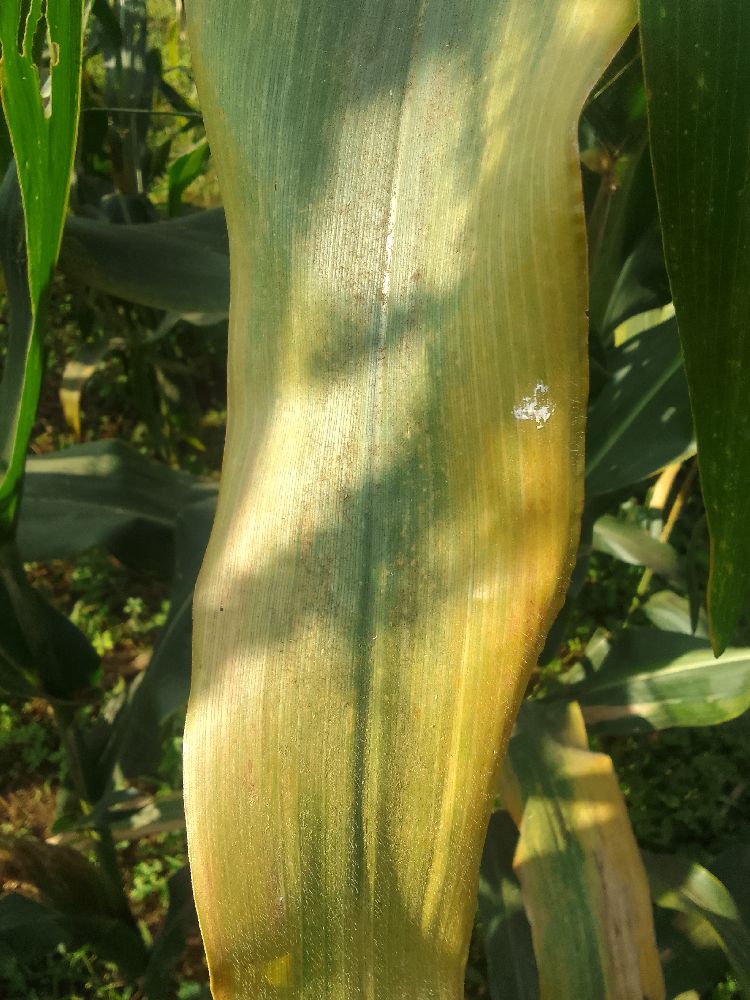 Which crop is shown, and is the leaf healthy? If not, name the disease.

maize, maize lethal necrosis
